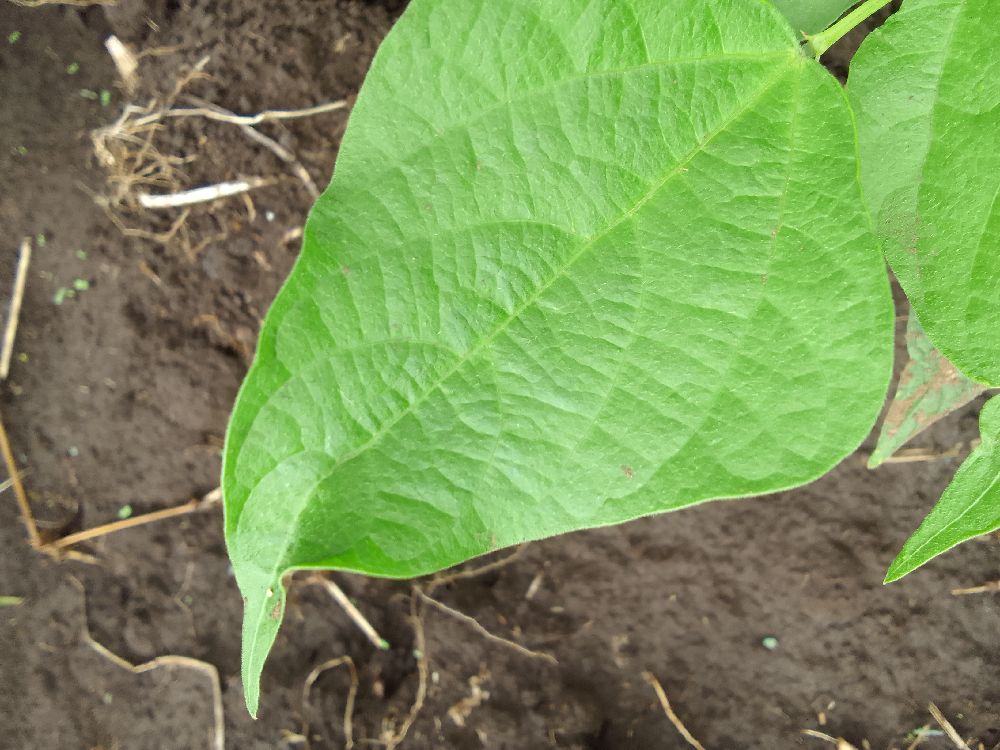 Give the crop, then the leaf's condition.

common bean, healthy
